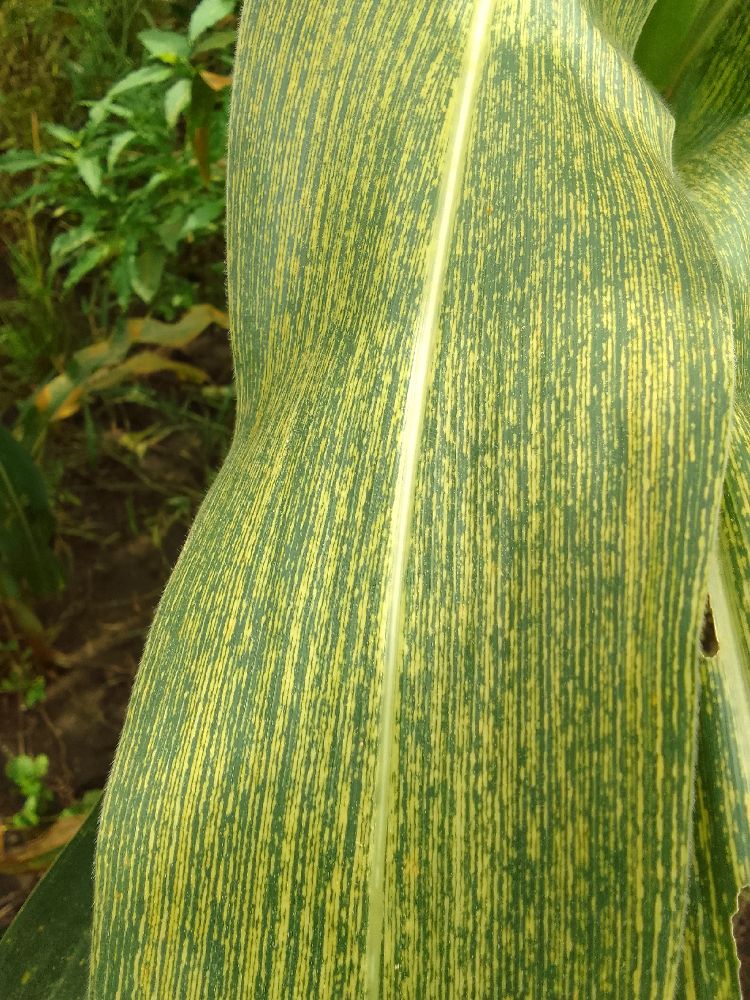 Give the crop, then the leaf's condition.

maize, maize streak virus
